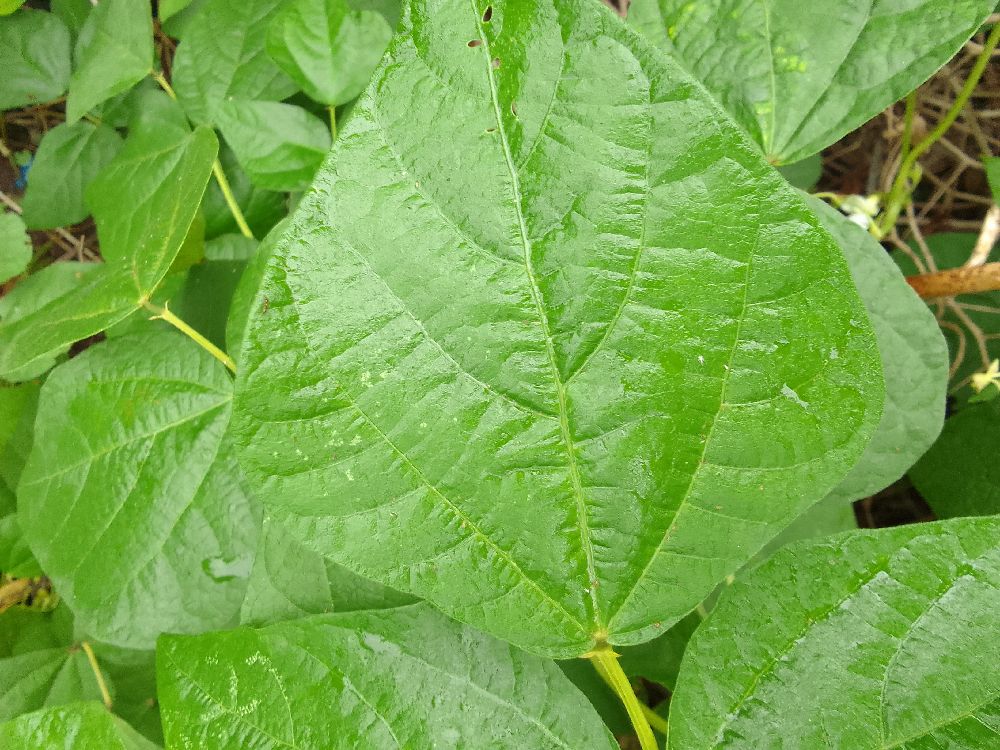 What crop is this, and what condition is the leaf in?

common bean, healthy
